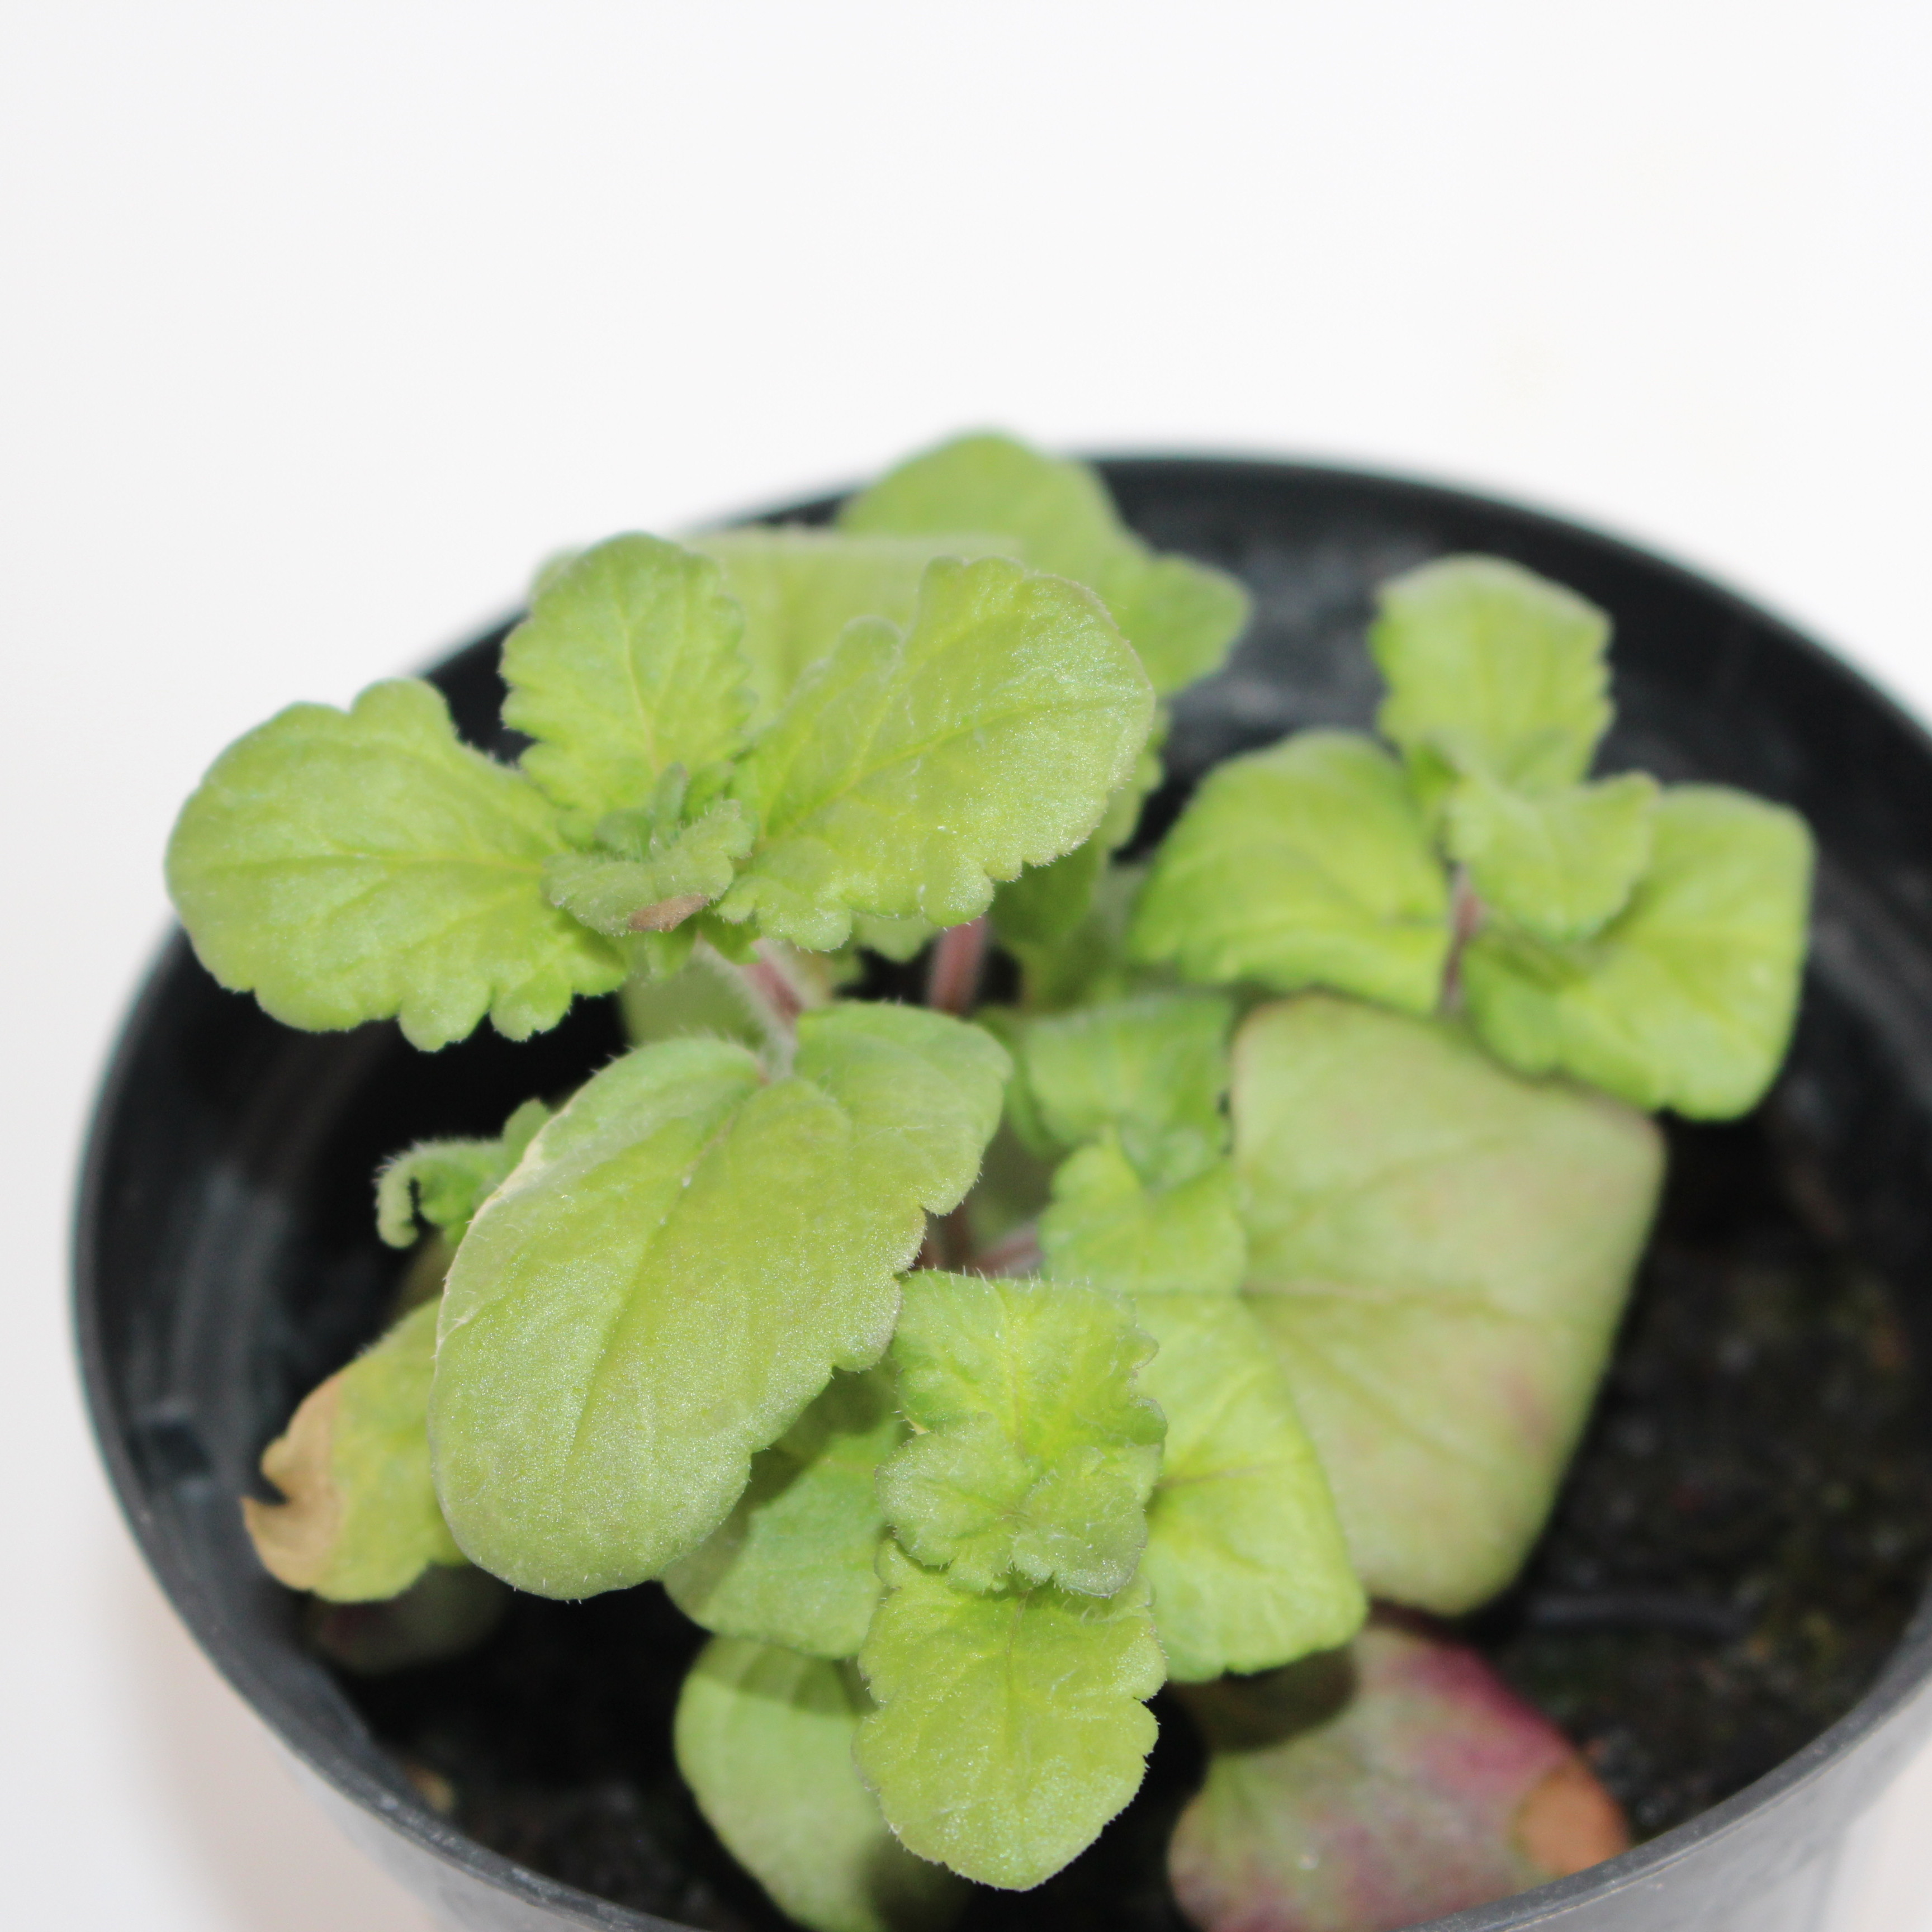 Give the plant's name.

Veronica persica
